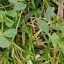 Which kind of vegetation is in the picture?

unstructured weed
